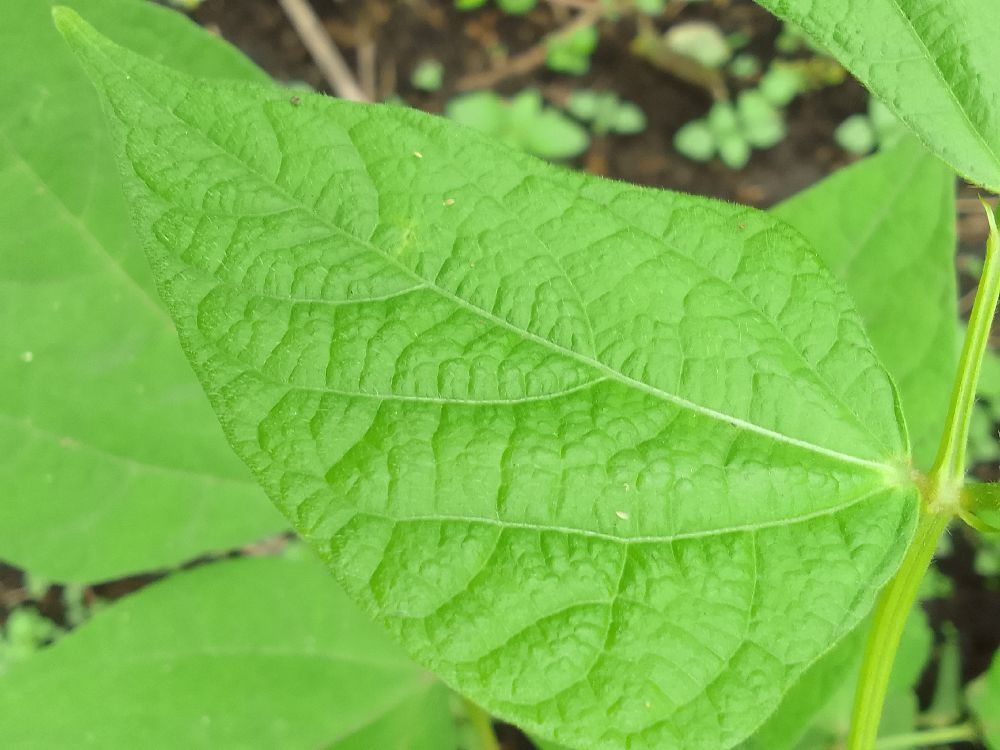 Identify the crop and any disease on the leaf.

common bean, healthy
